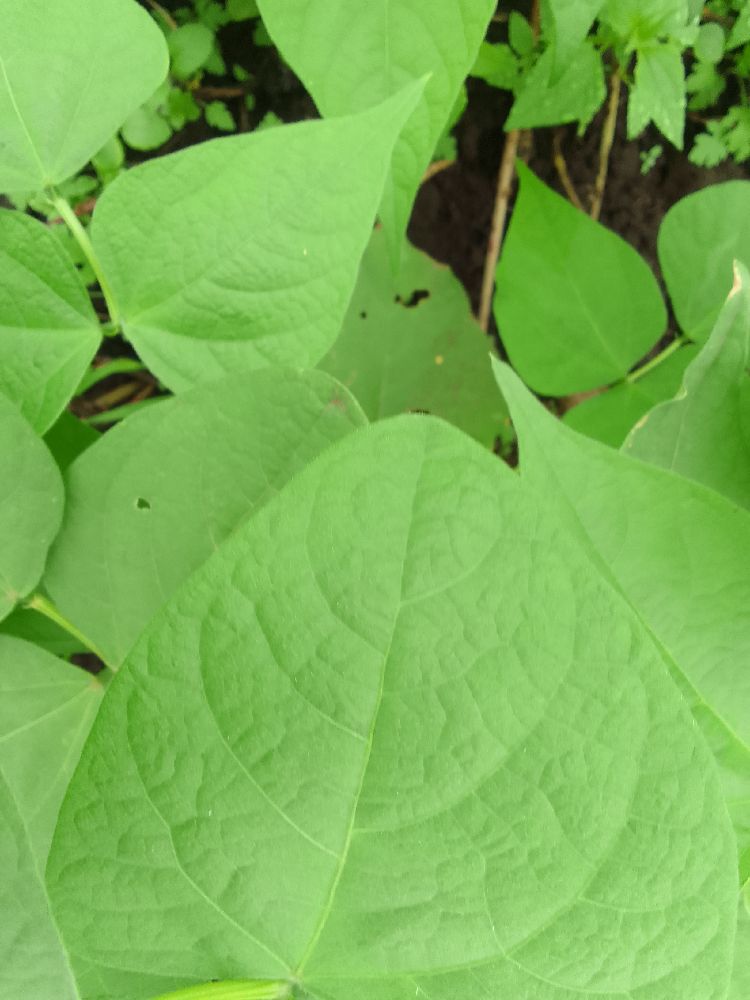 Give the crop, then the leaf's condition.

common bean, healthy
